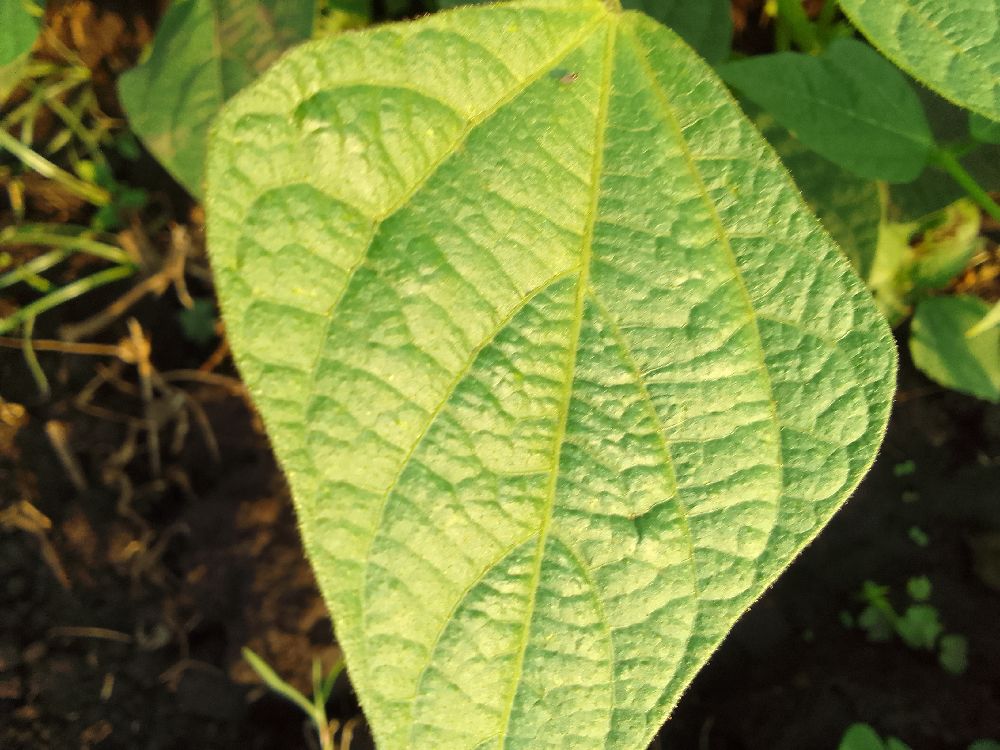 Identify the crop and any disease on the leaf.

common bean, healthy
